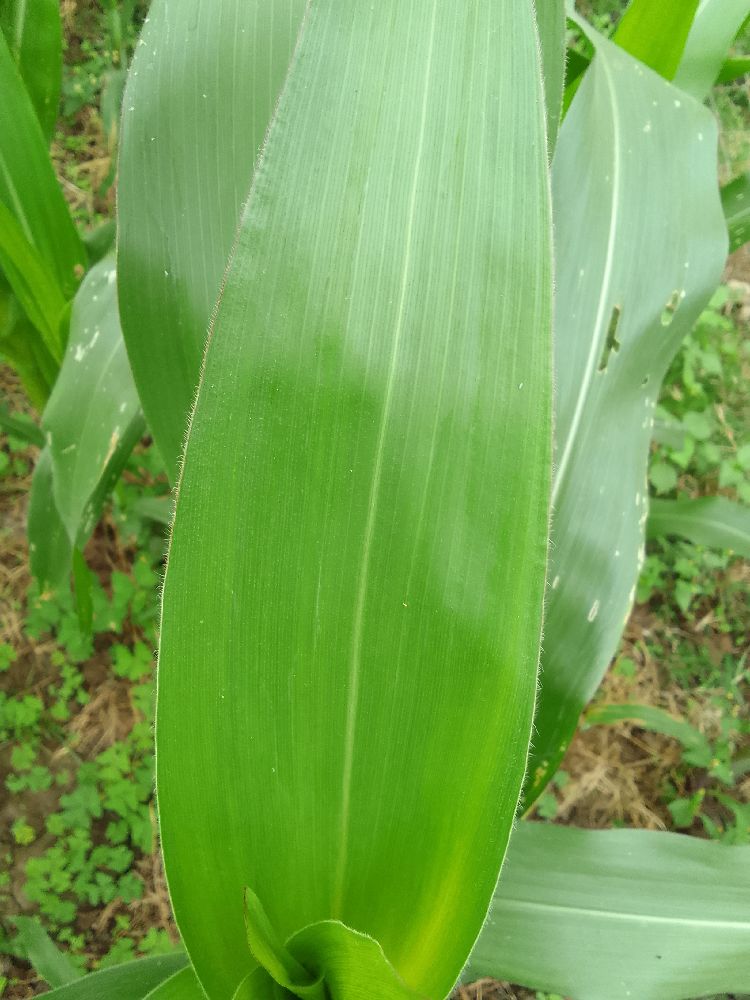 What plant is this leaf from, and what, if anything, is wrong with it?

maize, healthy
